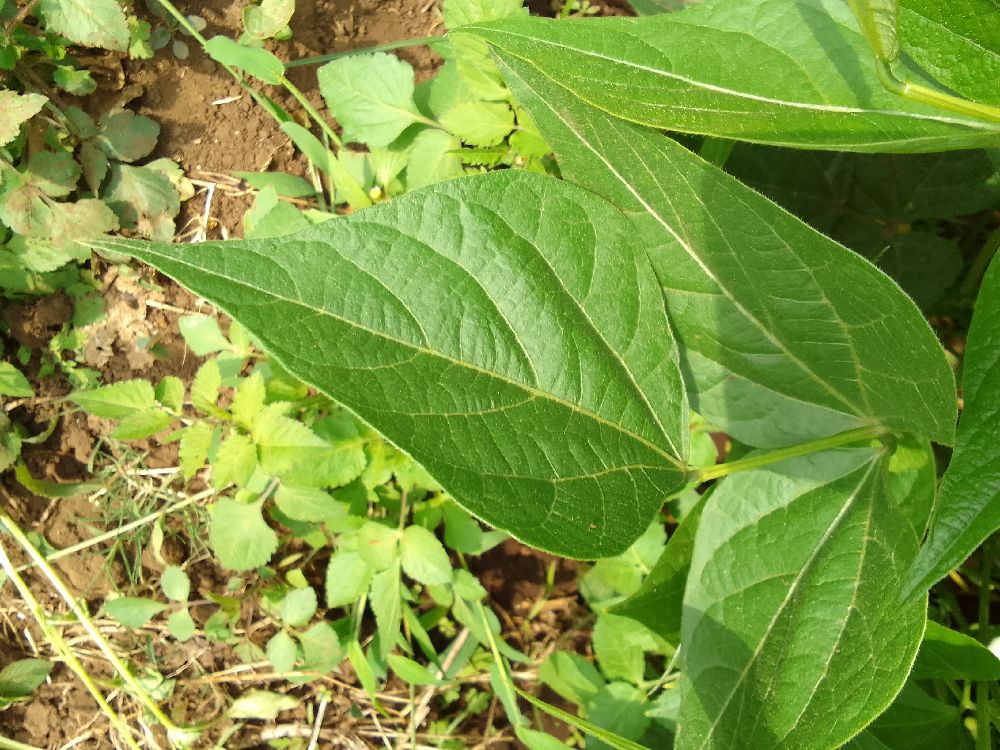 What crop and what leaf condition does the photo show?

common bean, healthy
